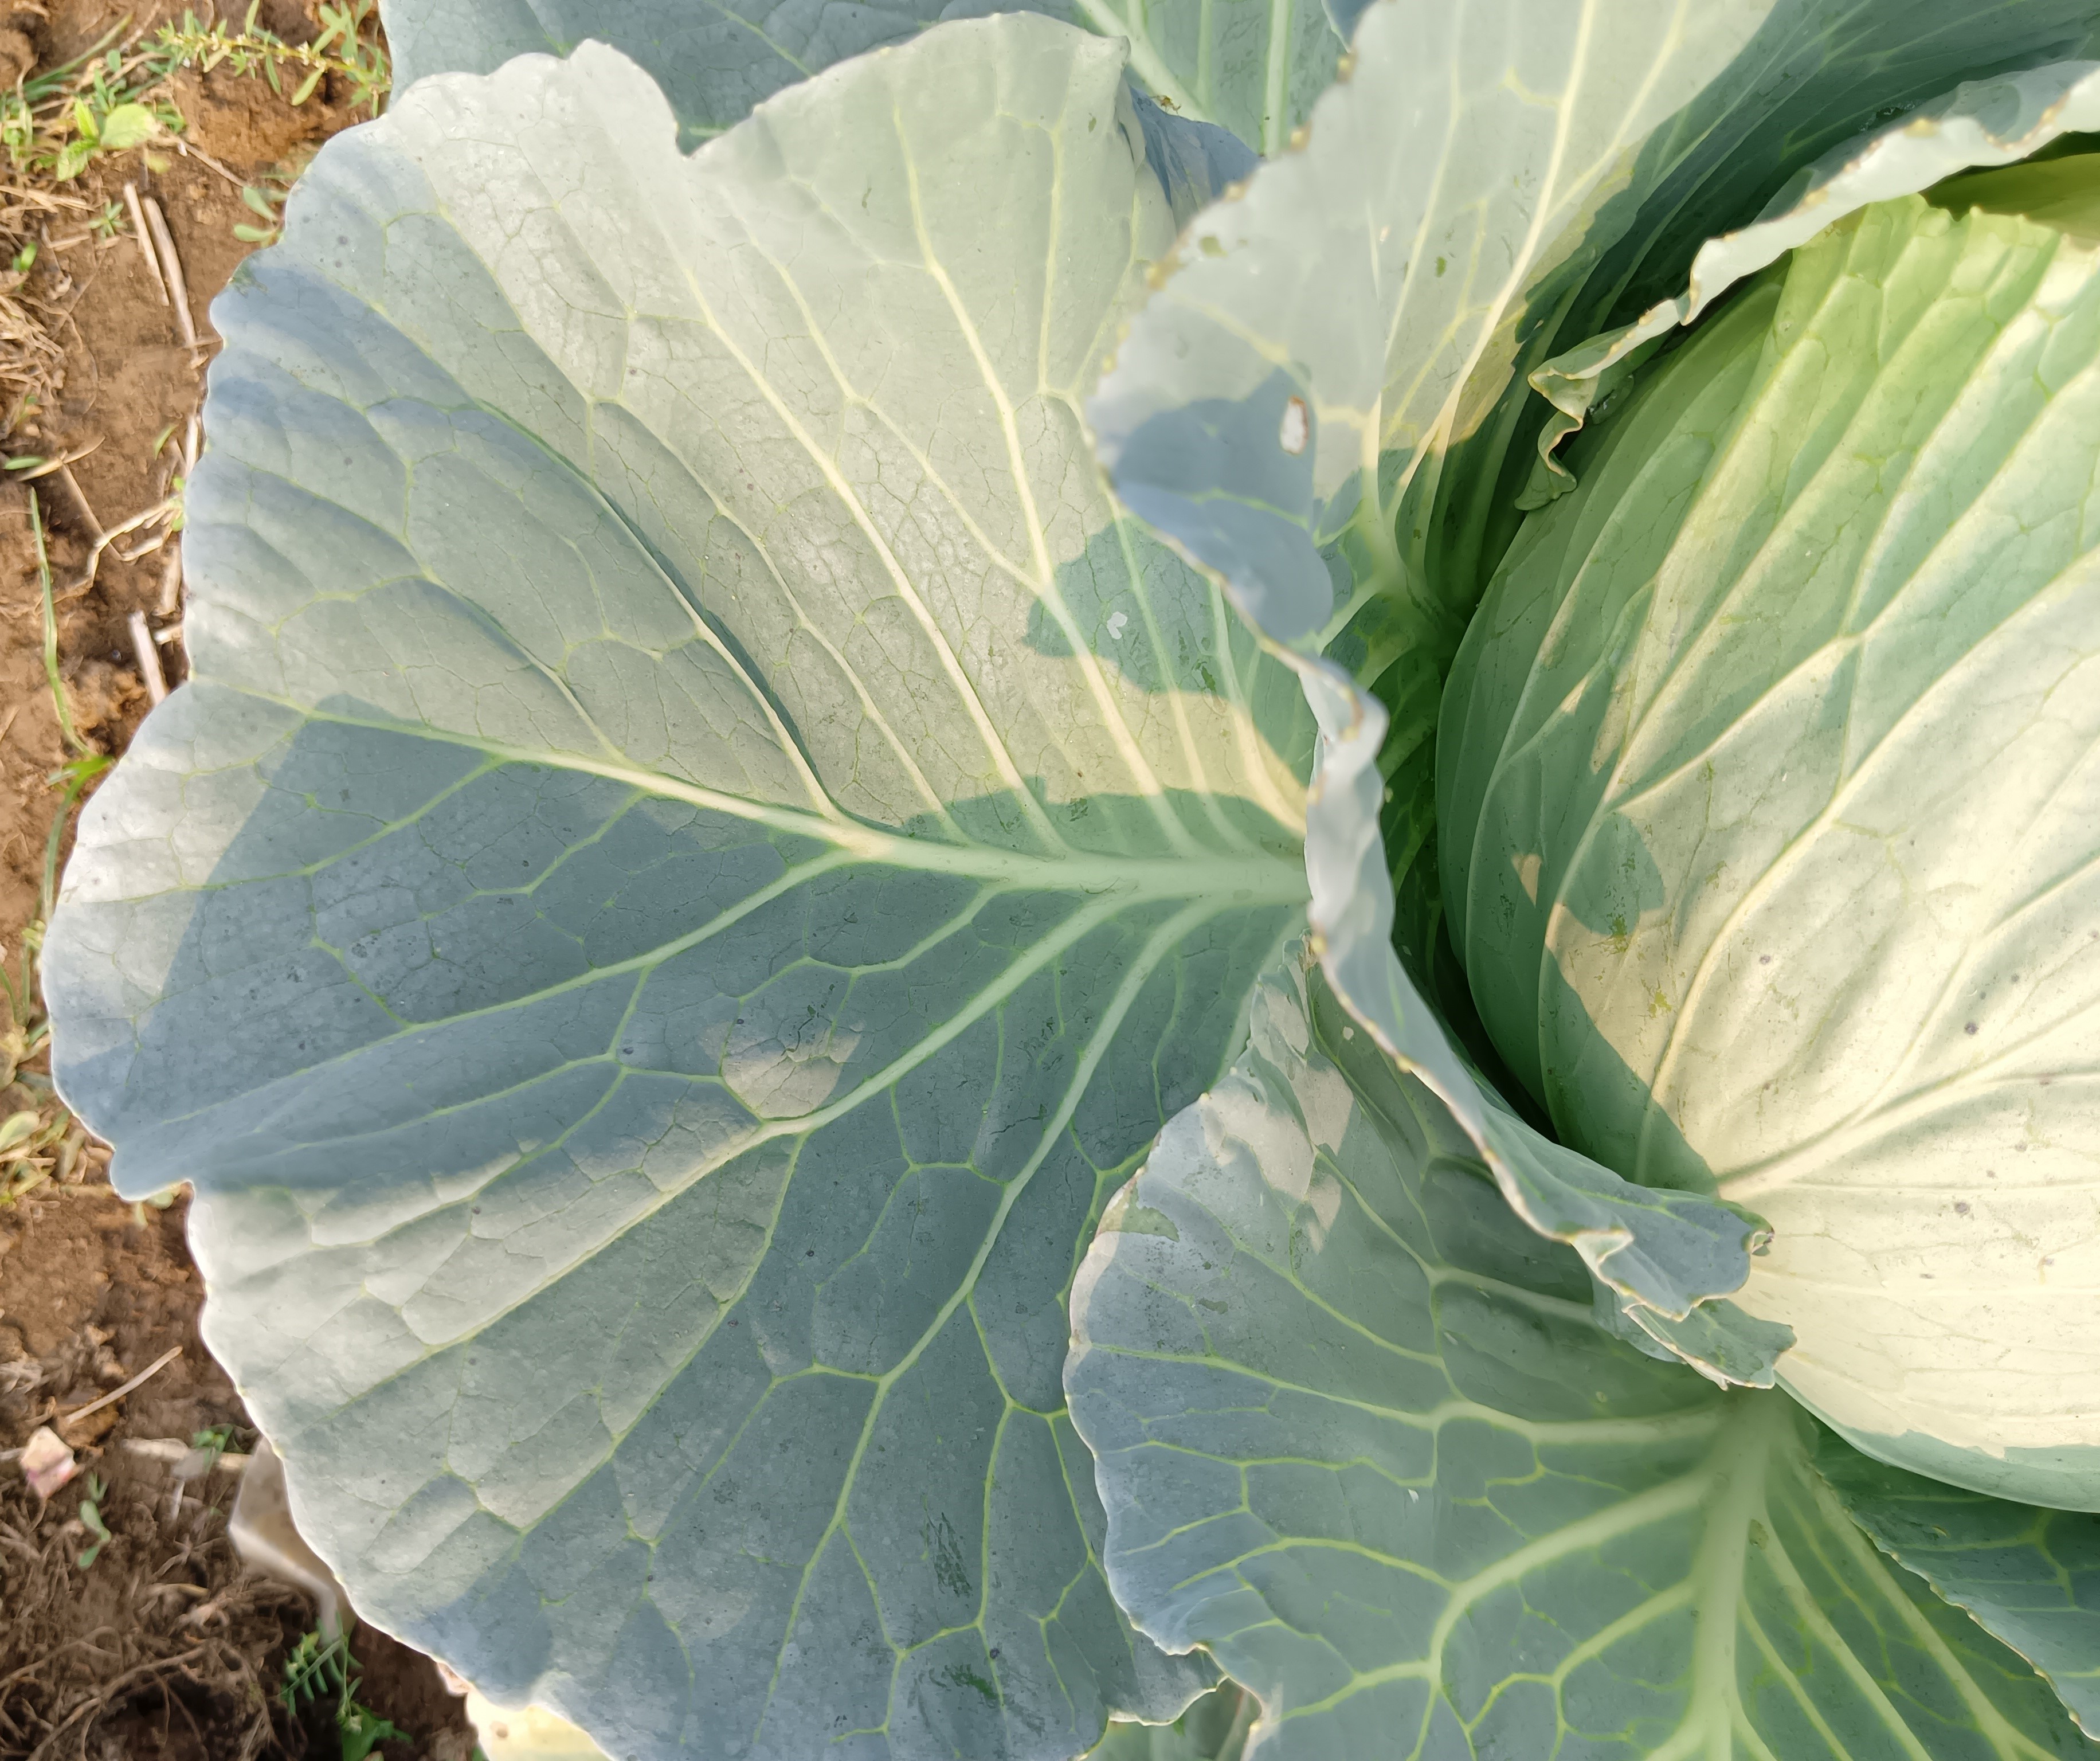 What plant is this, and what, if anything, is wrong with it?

cabbage, healthy
